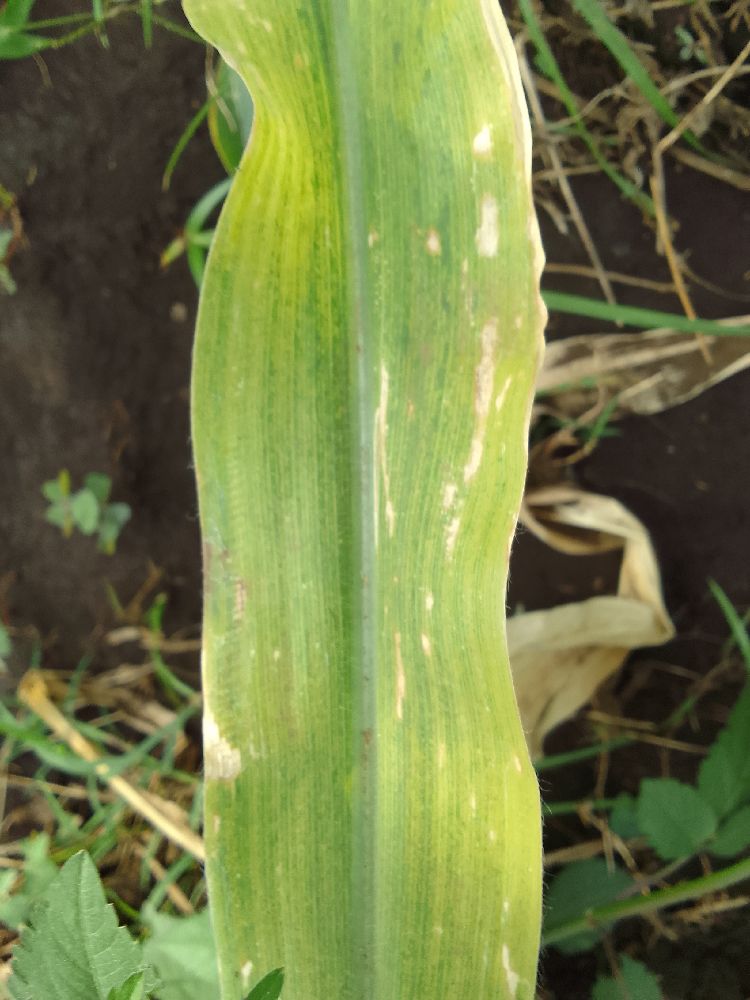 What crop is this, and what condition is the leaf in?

maize, maize lethal necrosis
